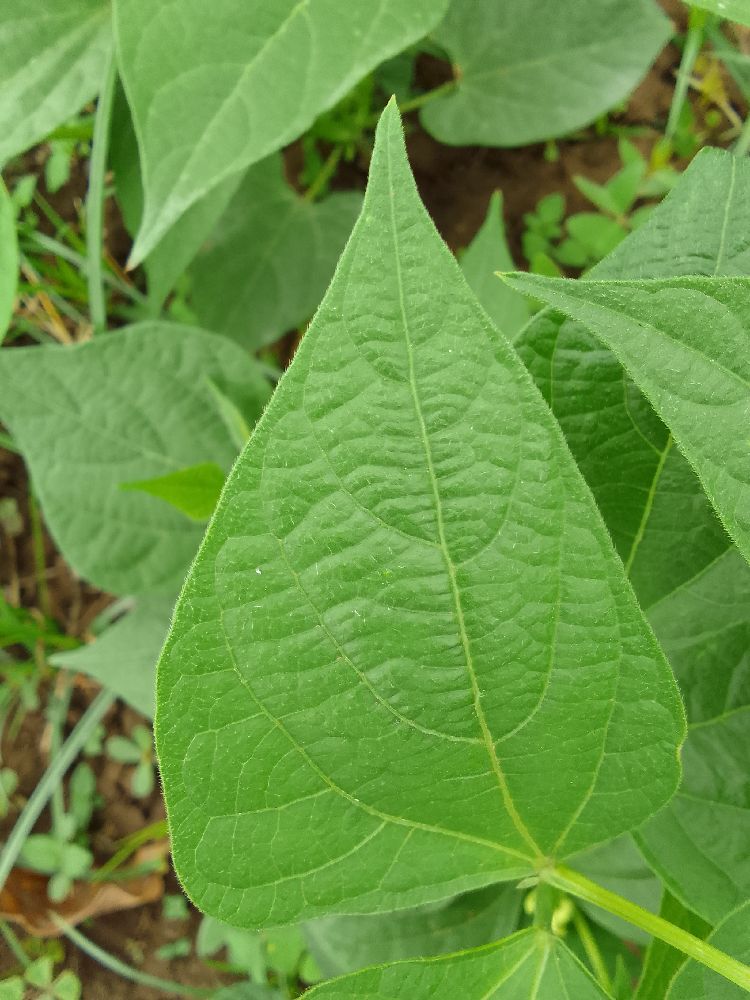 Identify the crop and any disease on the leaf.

common bean, healthy
